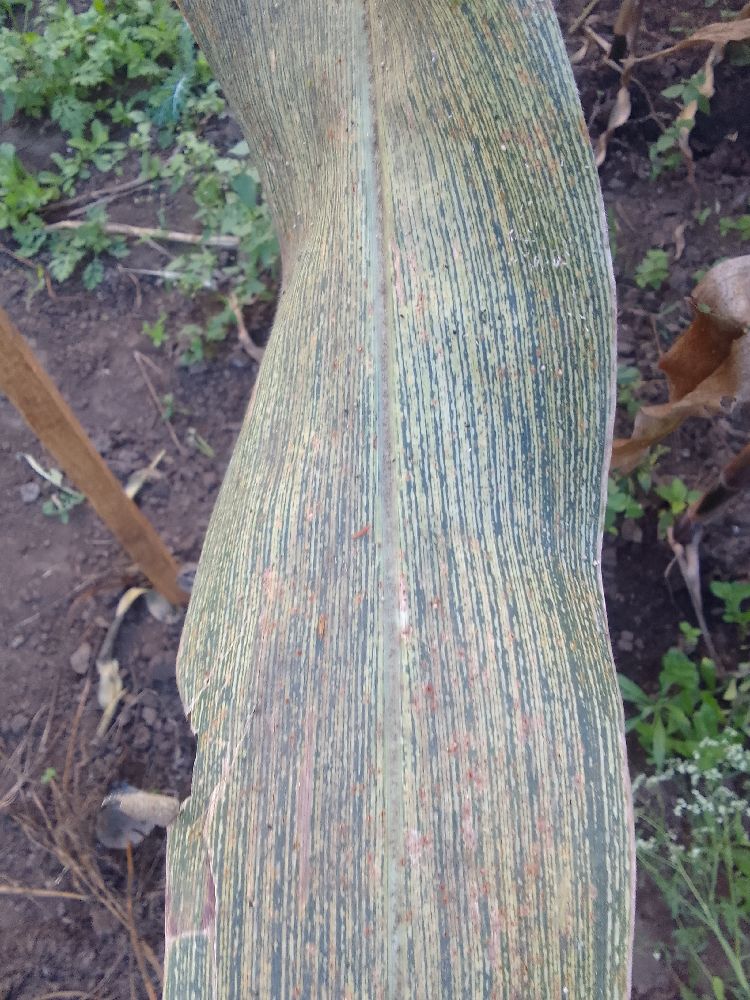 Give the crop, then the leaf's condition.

maize, maize streak virus
